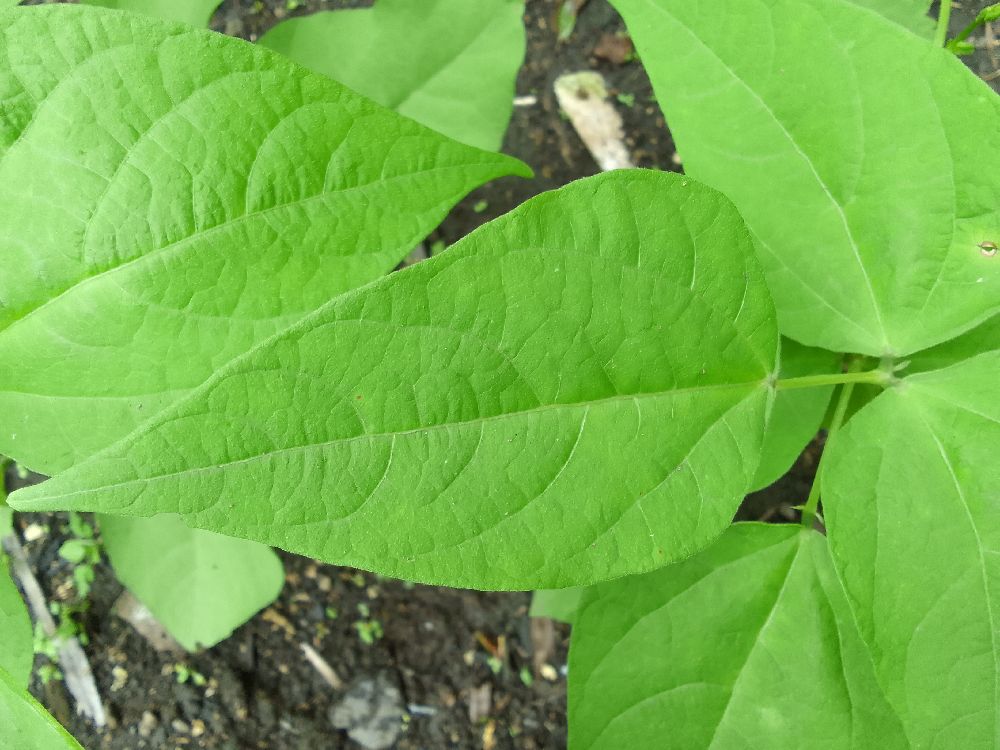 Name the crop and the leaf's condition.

common bean, healthy
